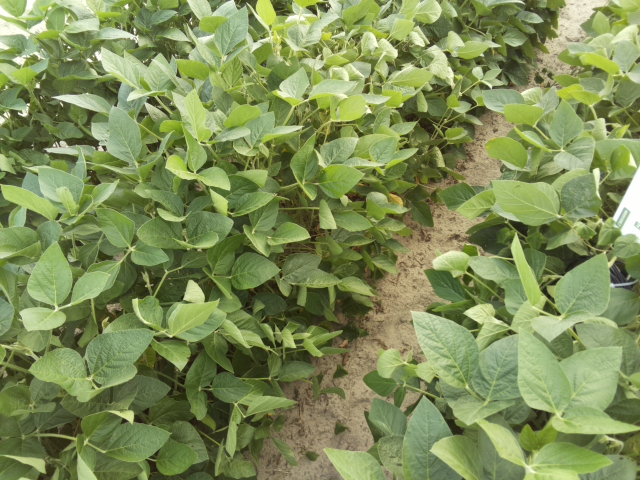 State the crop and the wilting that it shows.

soybean, leaves with no wilting
